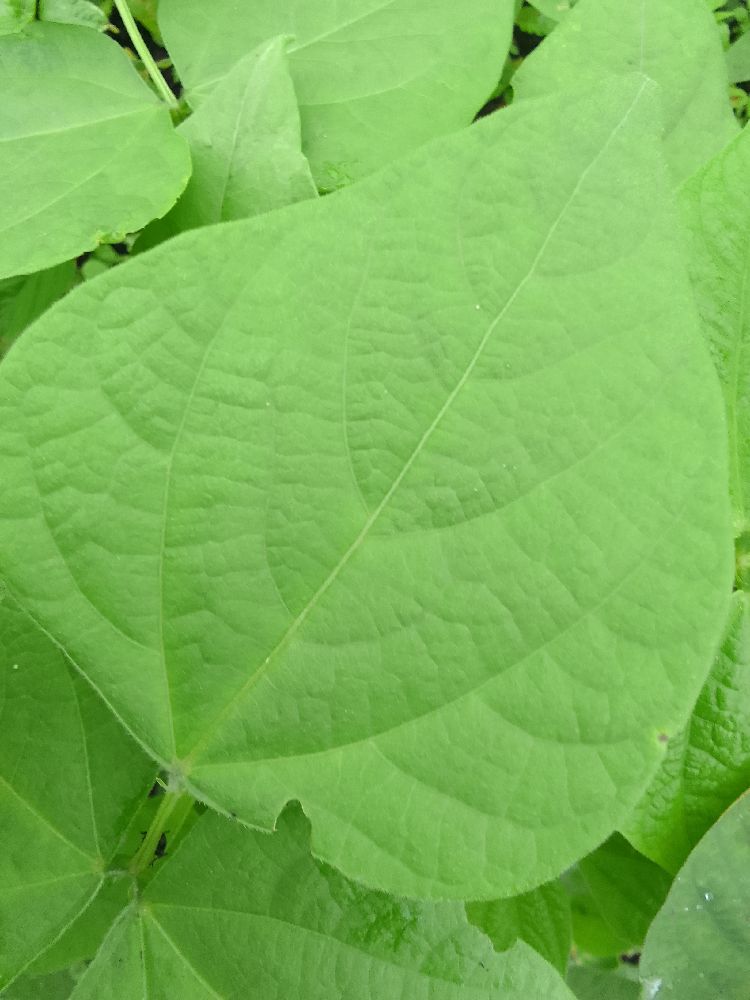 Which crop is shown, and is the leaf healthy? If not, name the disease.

common bean, healthy
